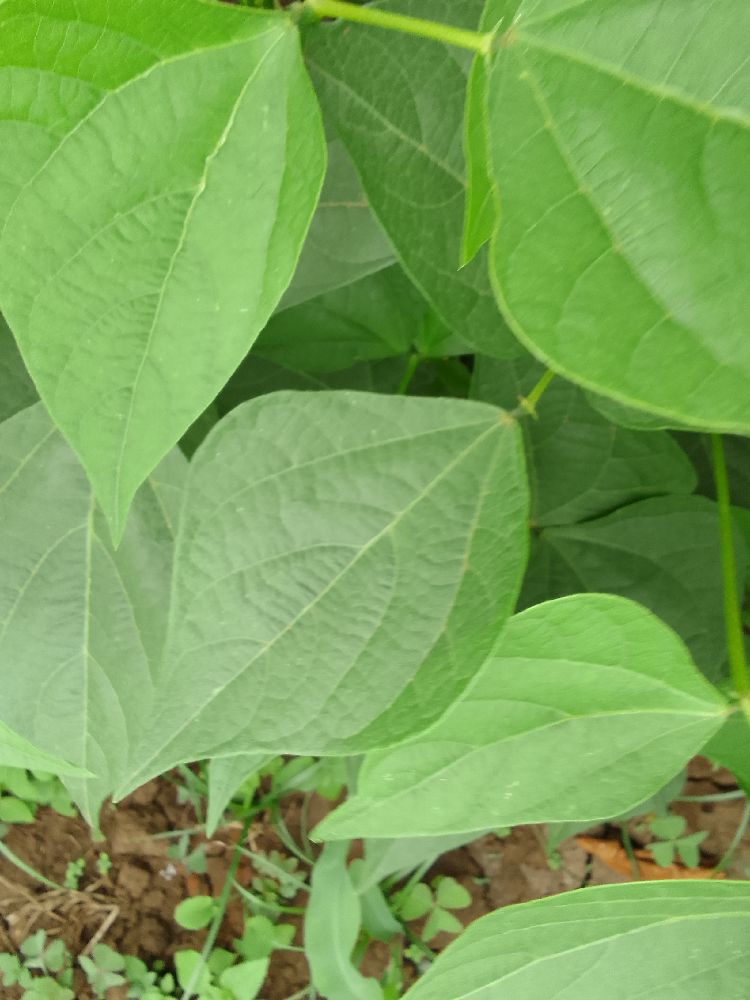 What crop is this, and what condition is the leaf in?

common bean, healthy
